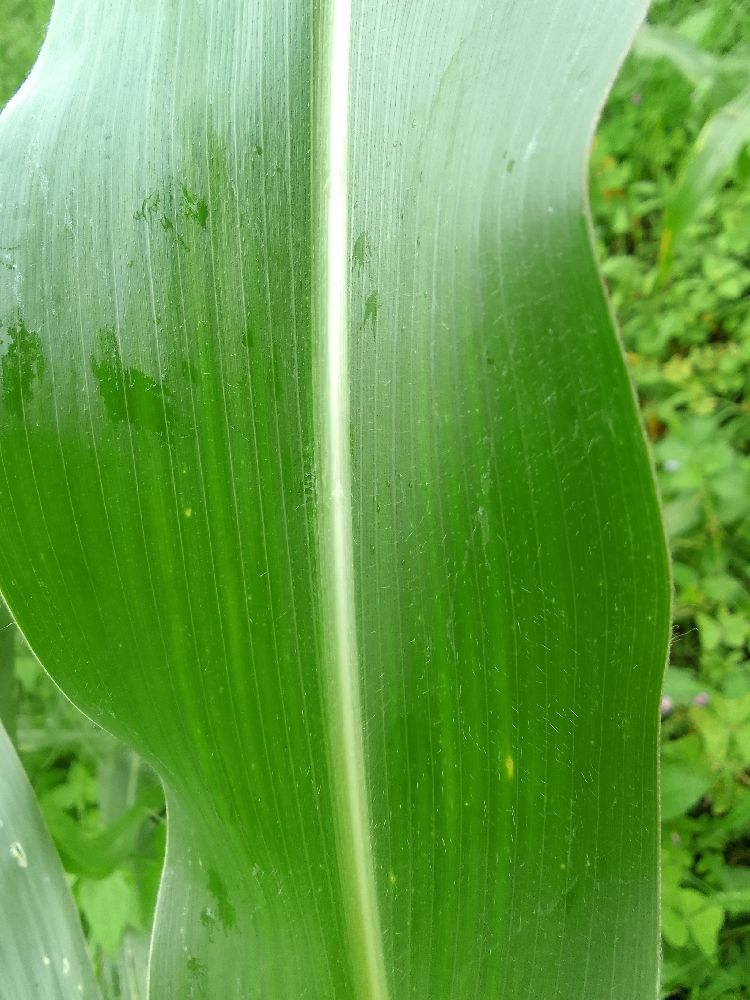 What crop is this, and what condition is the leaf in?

maize, healthy
